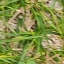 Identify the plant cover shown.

grass
